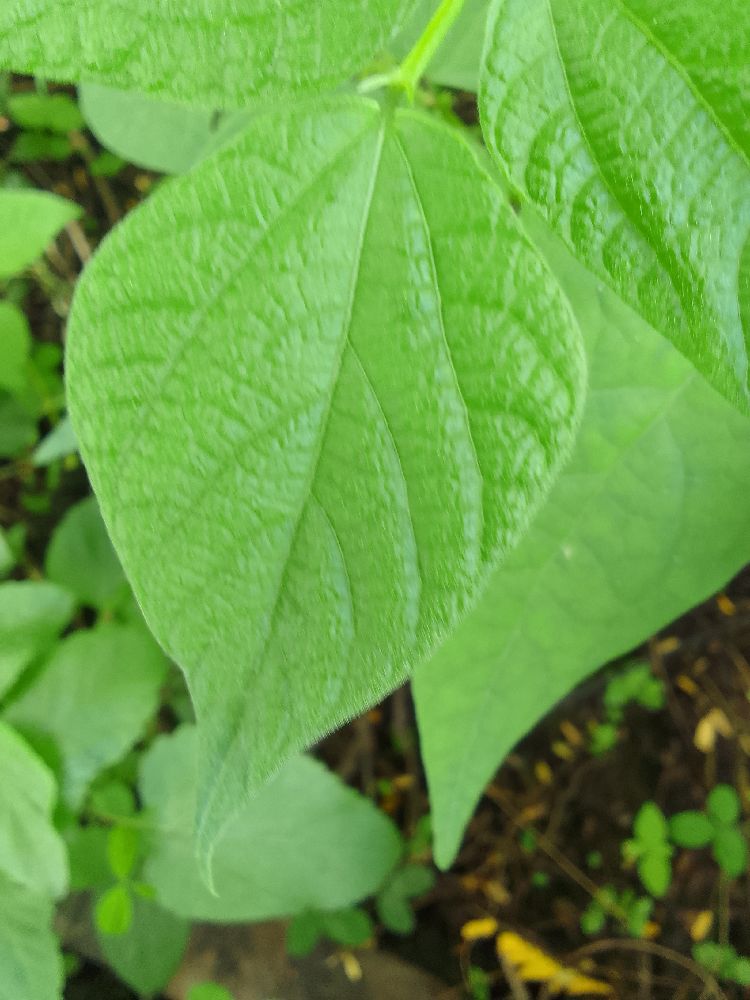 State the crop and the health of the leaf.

common bean, healthy
